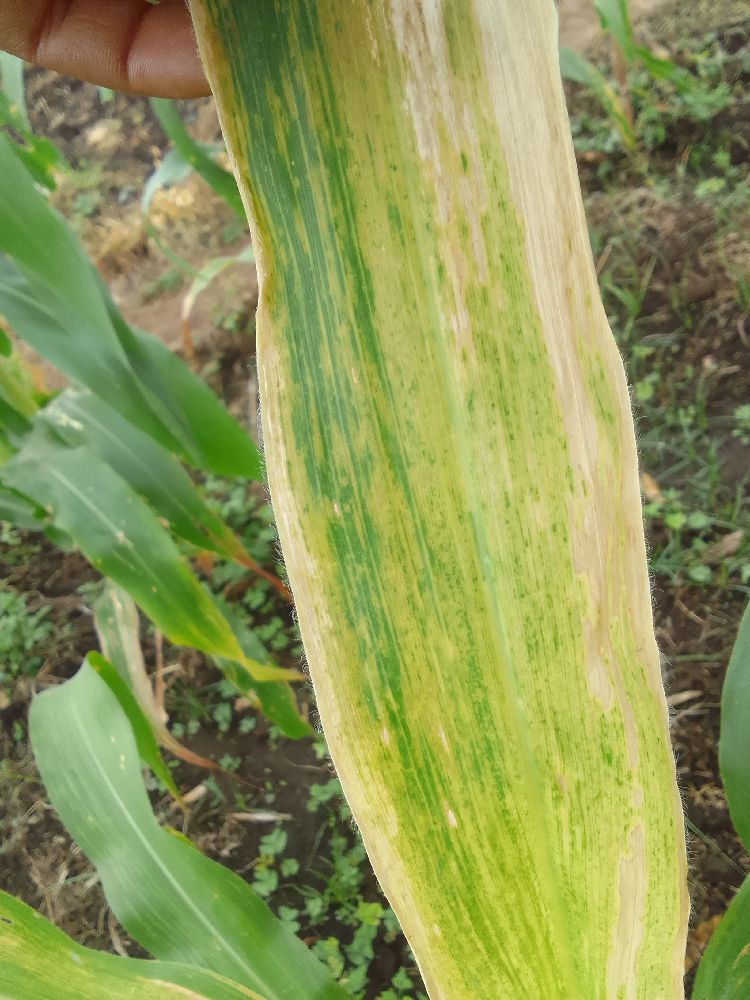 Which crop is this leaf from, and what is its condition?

maize, maize lethal necrosis
